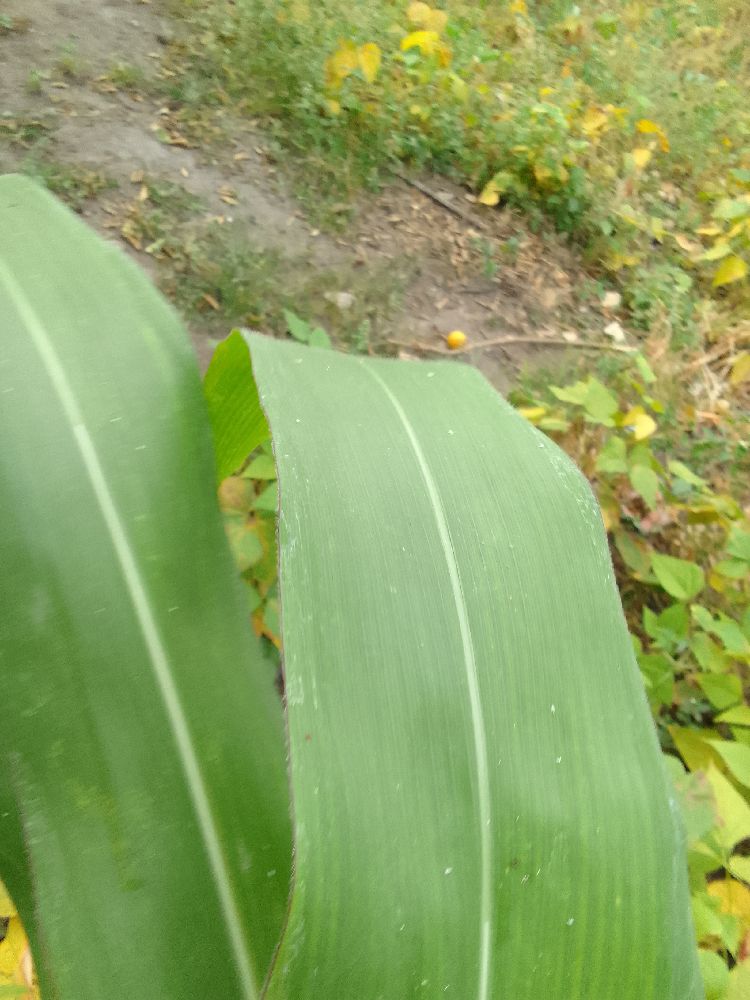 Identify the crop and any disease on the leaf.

maize, healthy
